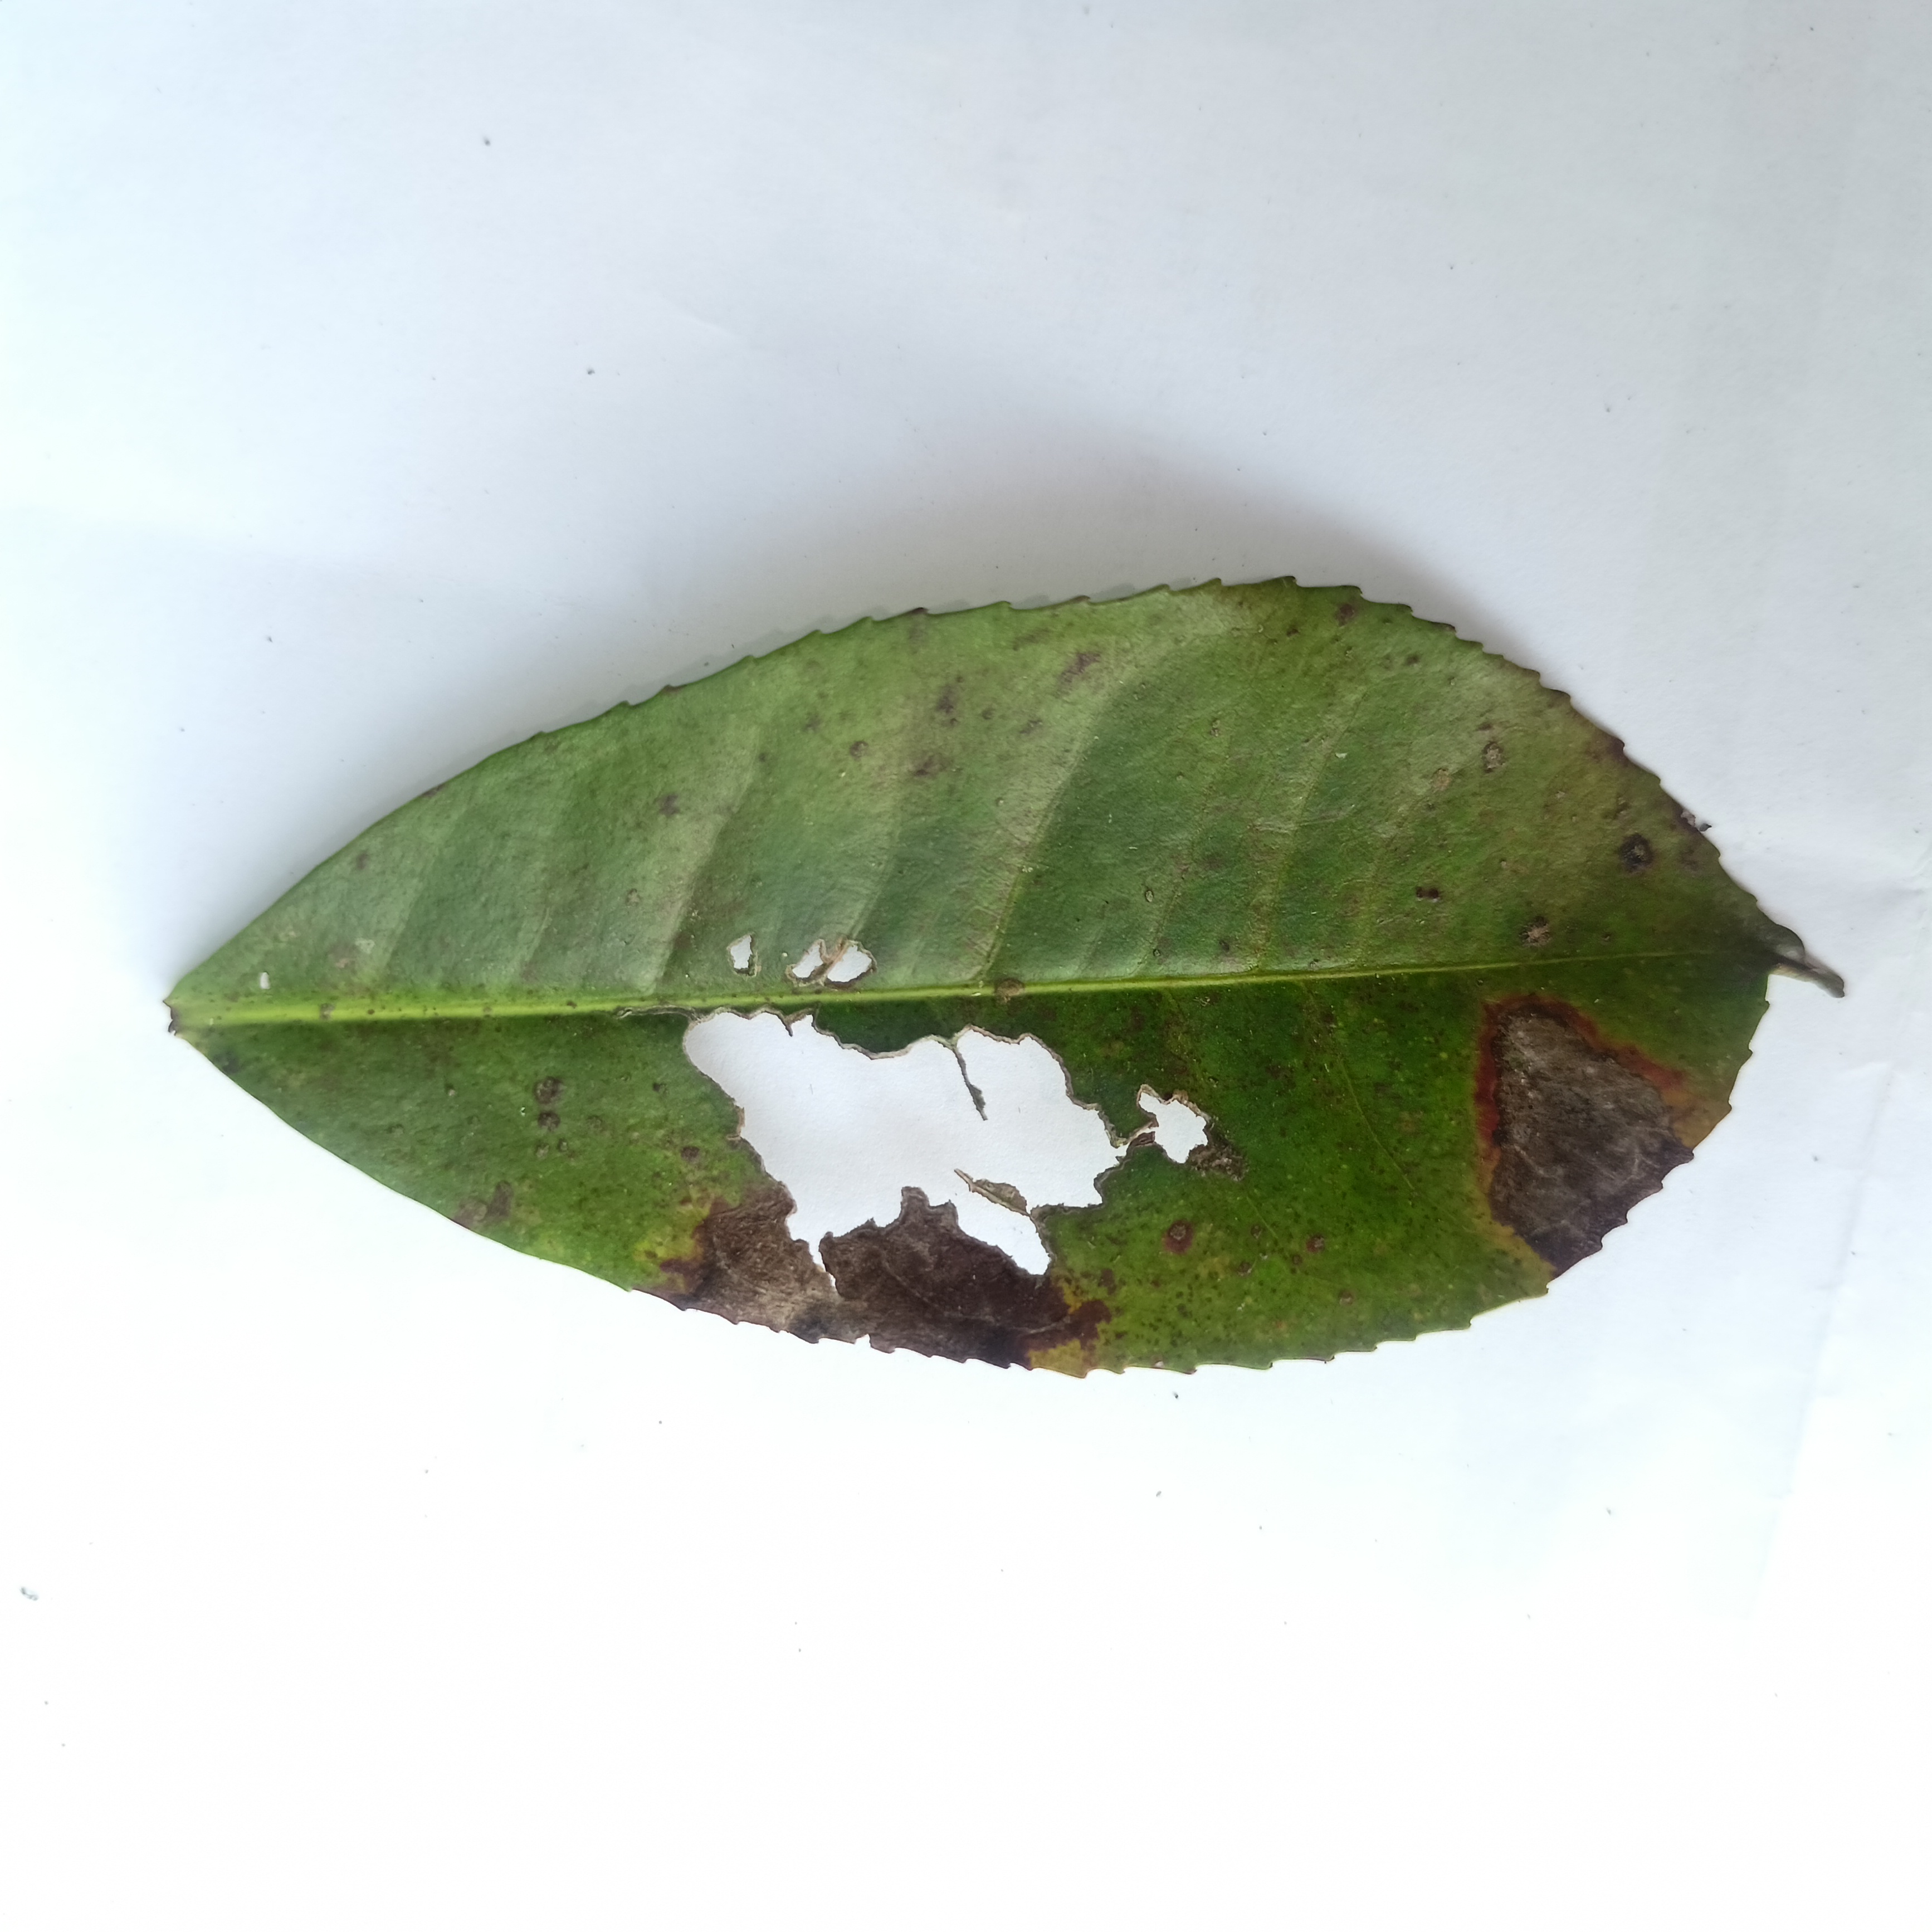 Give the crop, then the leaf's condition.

tea, brown blight
